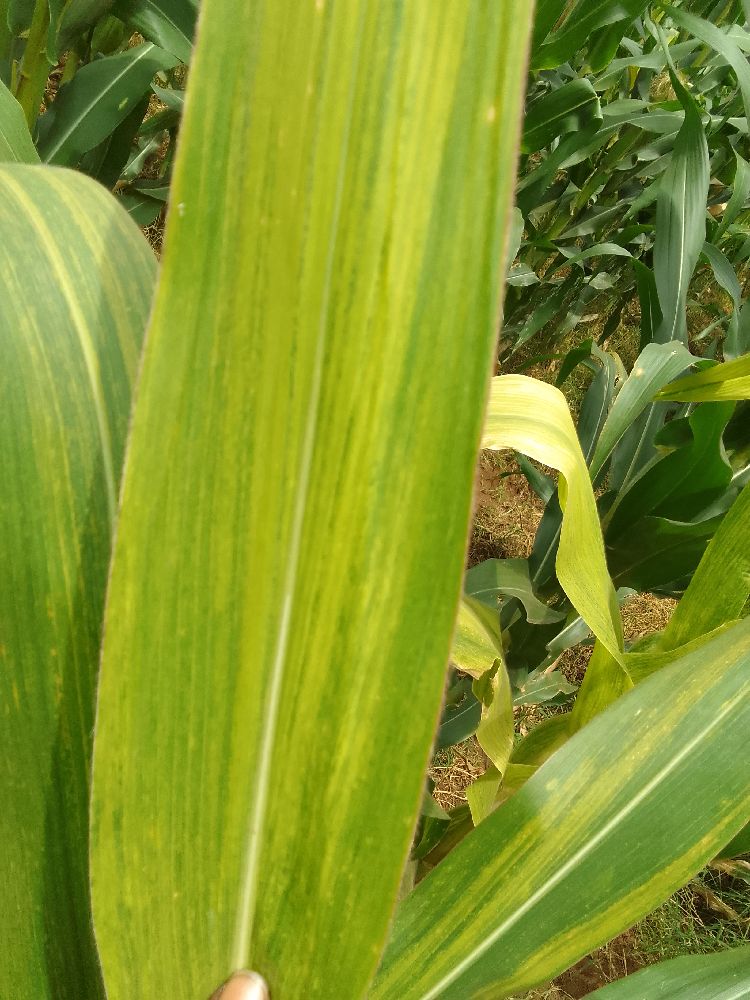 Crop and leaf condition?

maize, maize lethal necrosis
